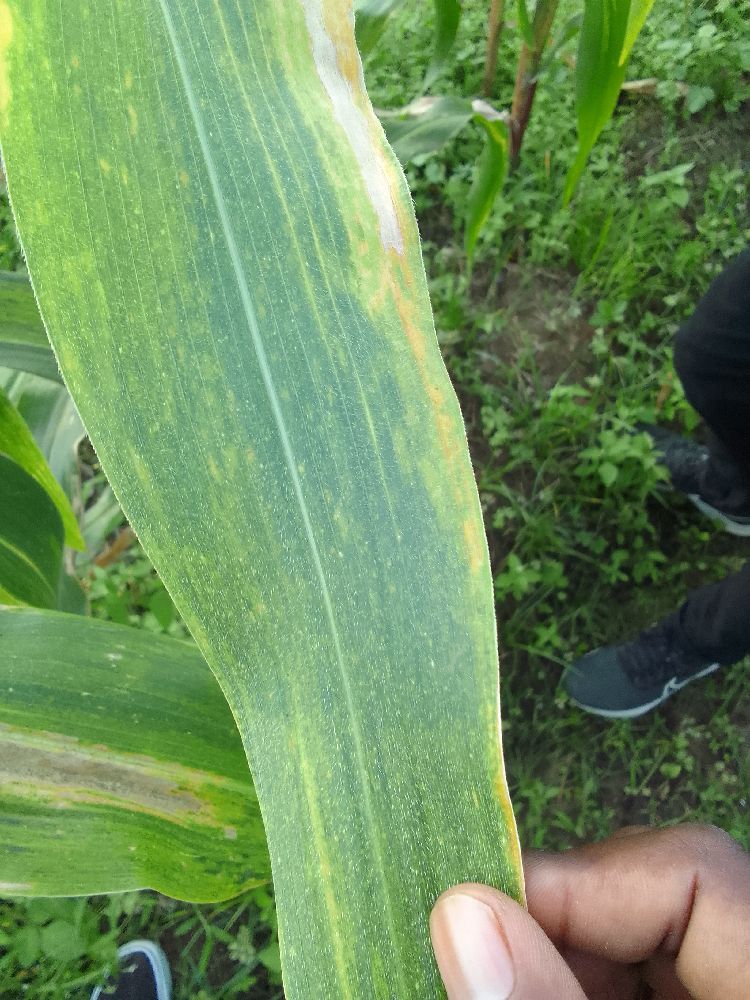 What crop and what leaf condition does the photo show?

maize, maize lethal necrosis
